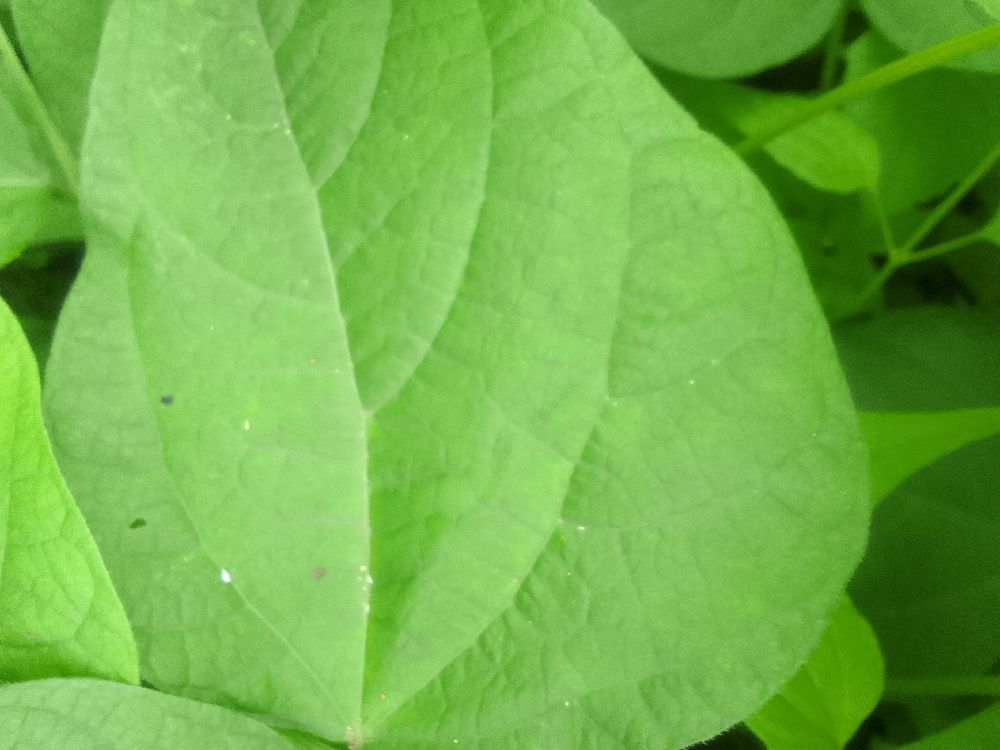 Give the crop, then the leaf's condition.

common bean, healthy
